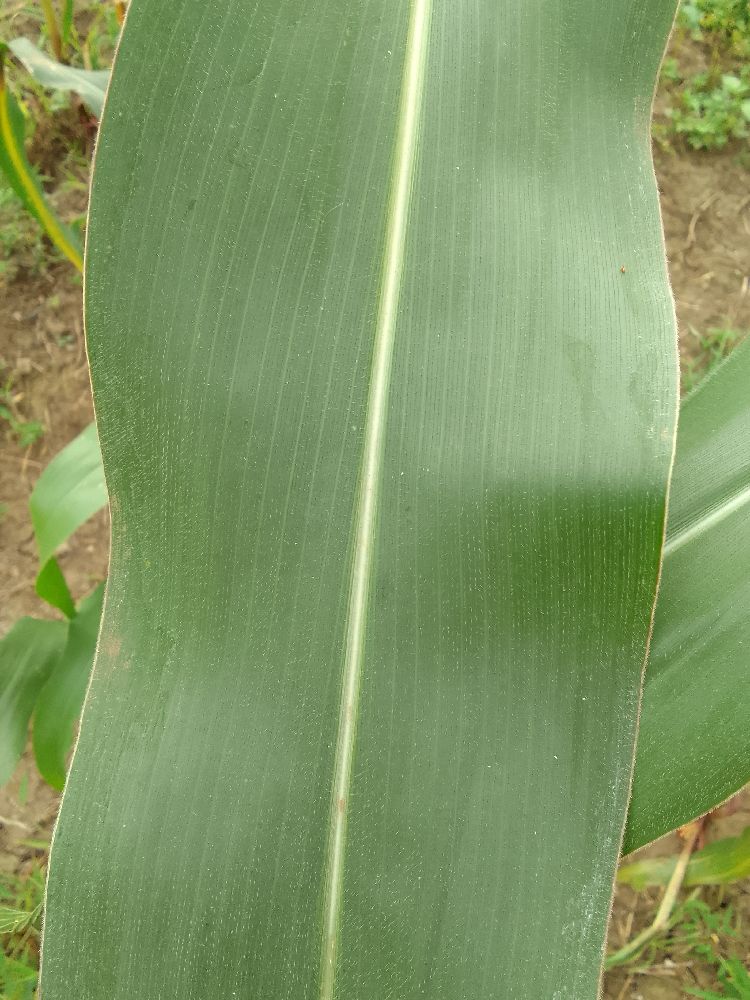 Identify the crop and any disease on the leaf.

maize, healthy
